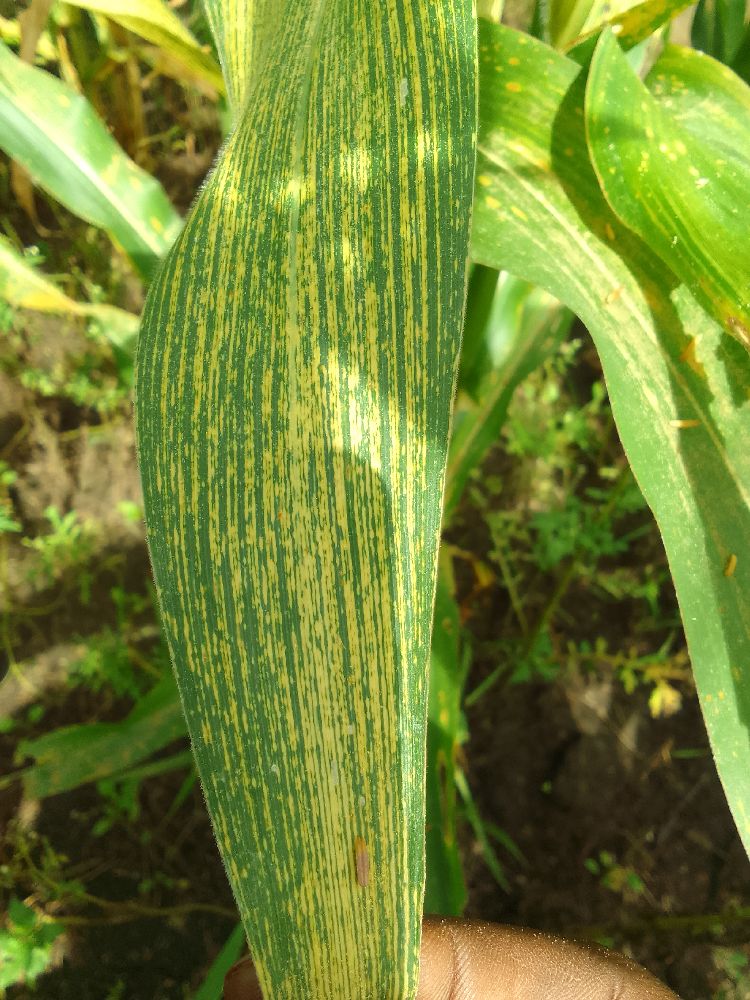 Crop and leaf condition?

maize, maize streak virus
